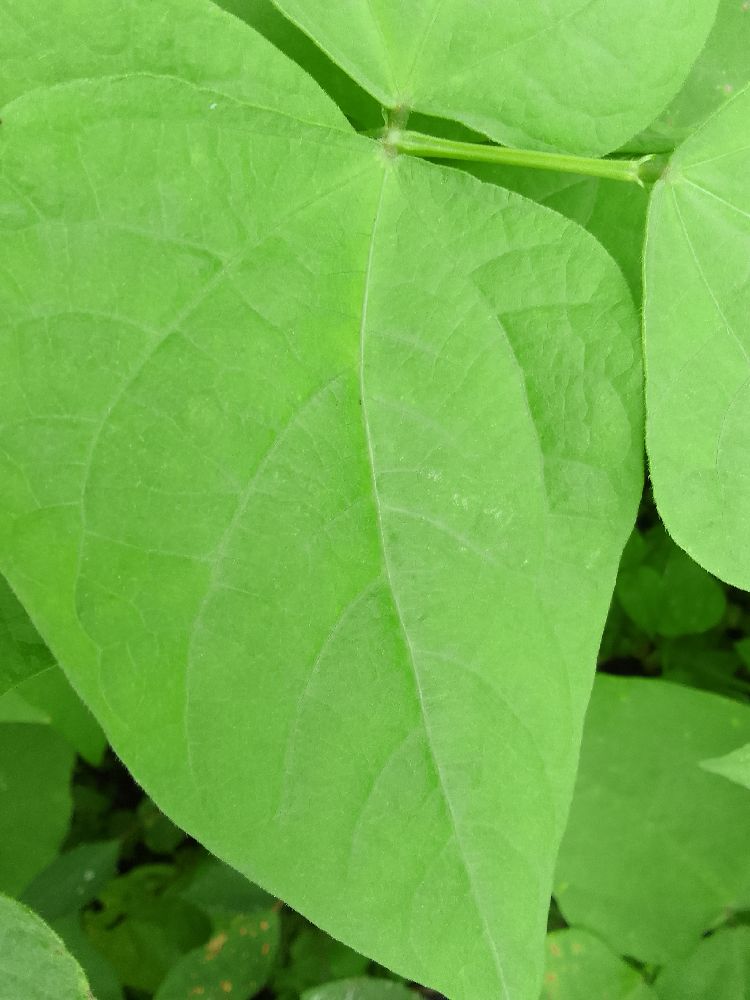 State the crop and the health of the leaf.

common bean, healthy
